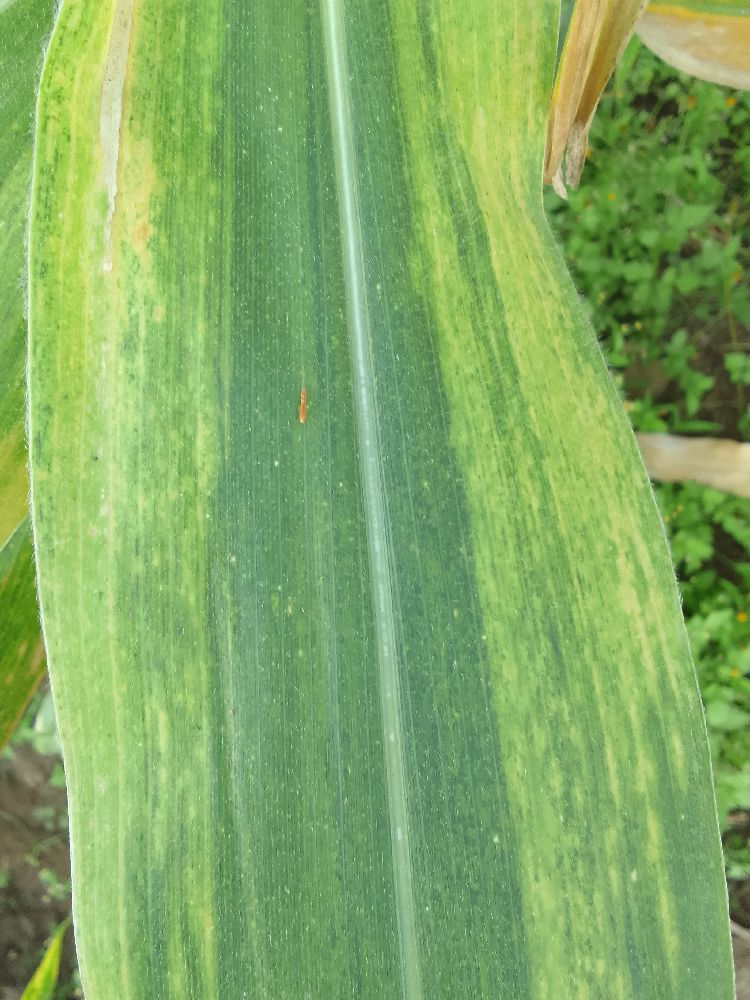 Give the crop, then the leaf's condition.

maize, maize lethal necrosis
